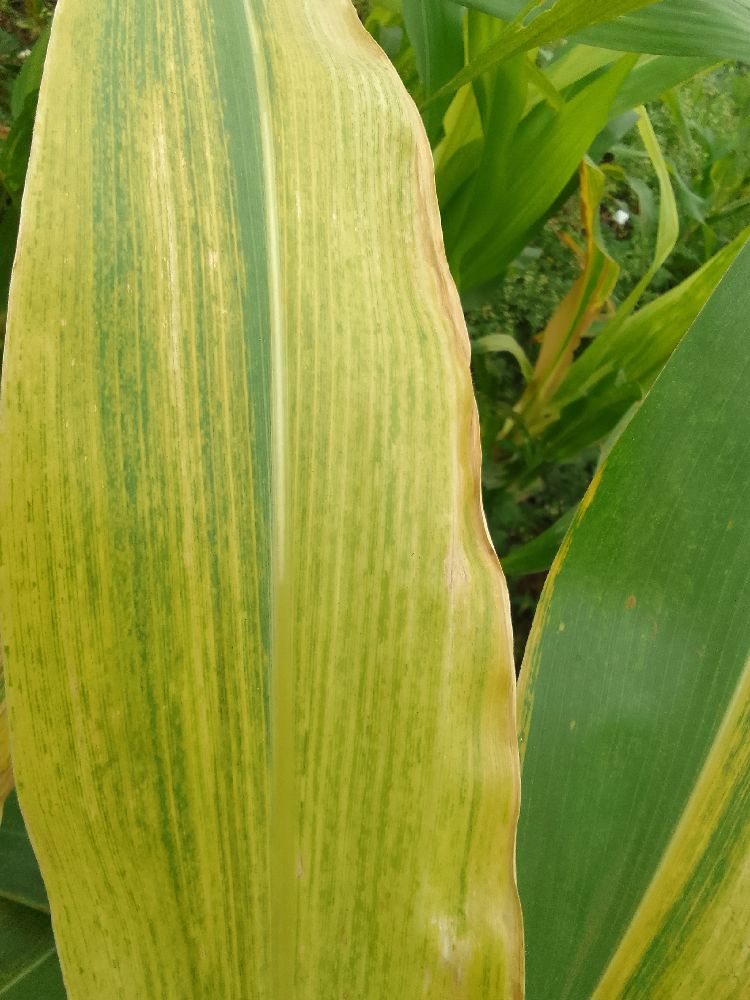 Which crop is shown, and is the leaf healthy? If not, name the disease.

maize, maize lethal necrosis
